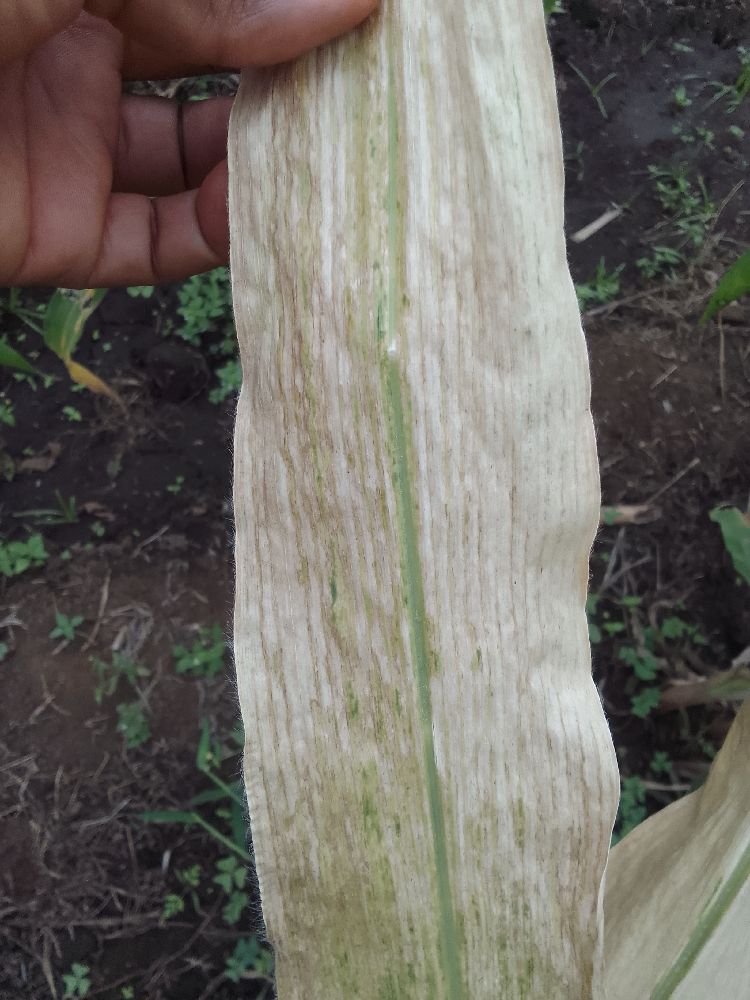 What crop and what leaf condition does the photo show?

maize, maize lethal necrosis
